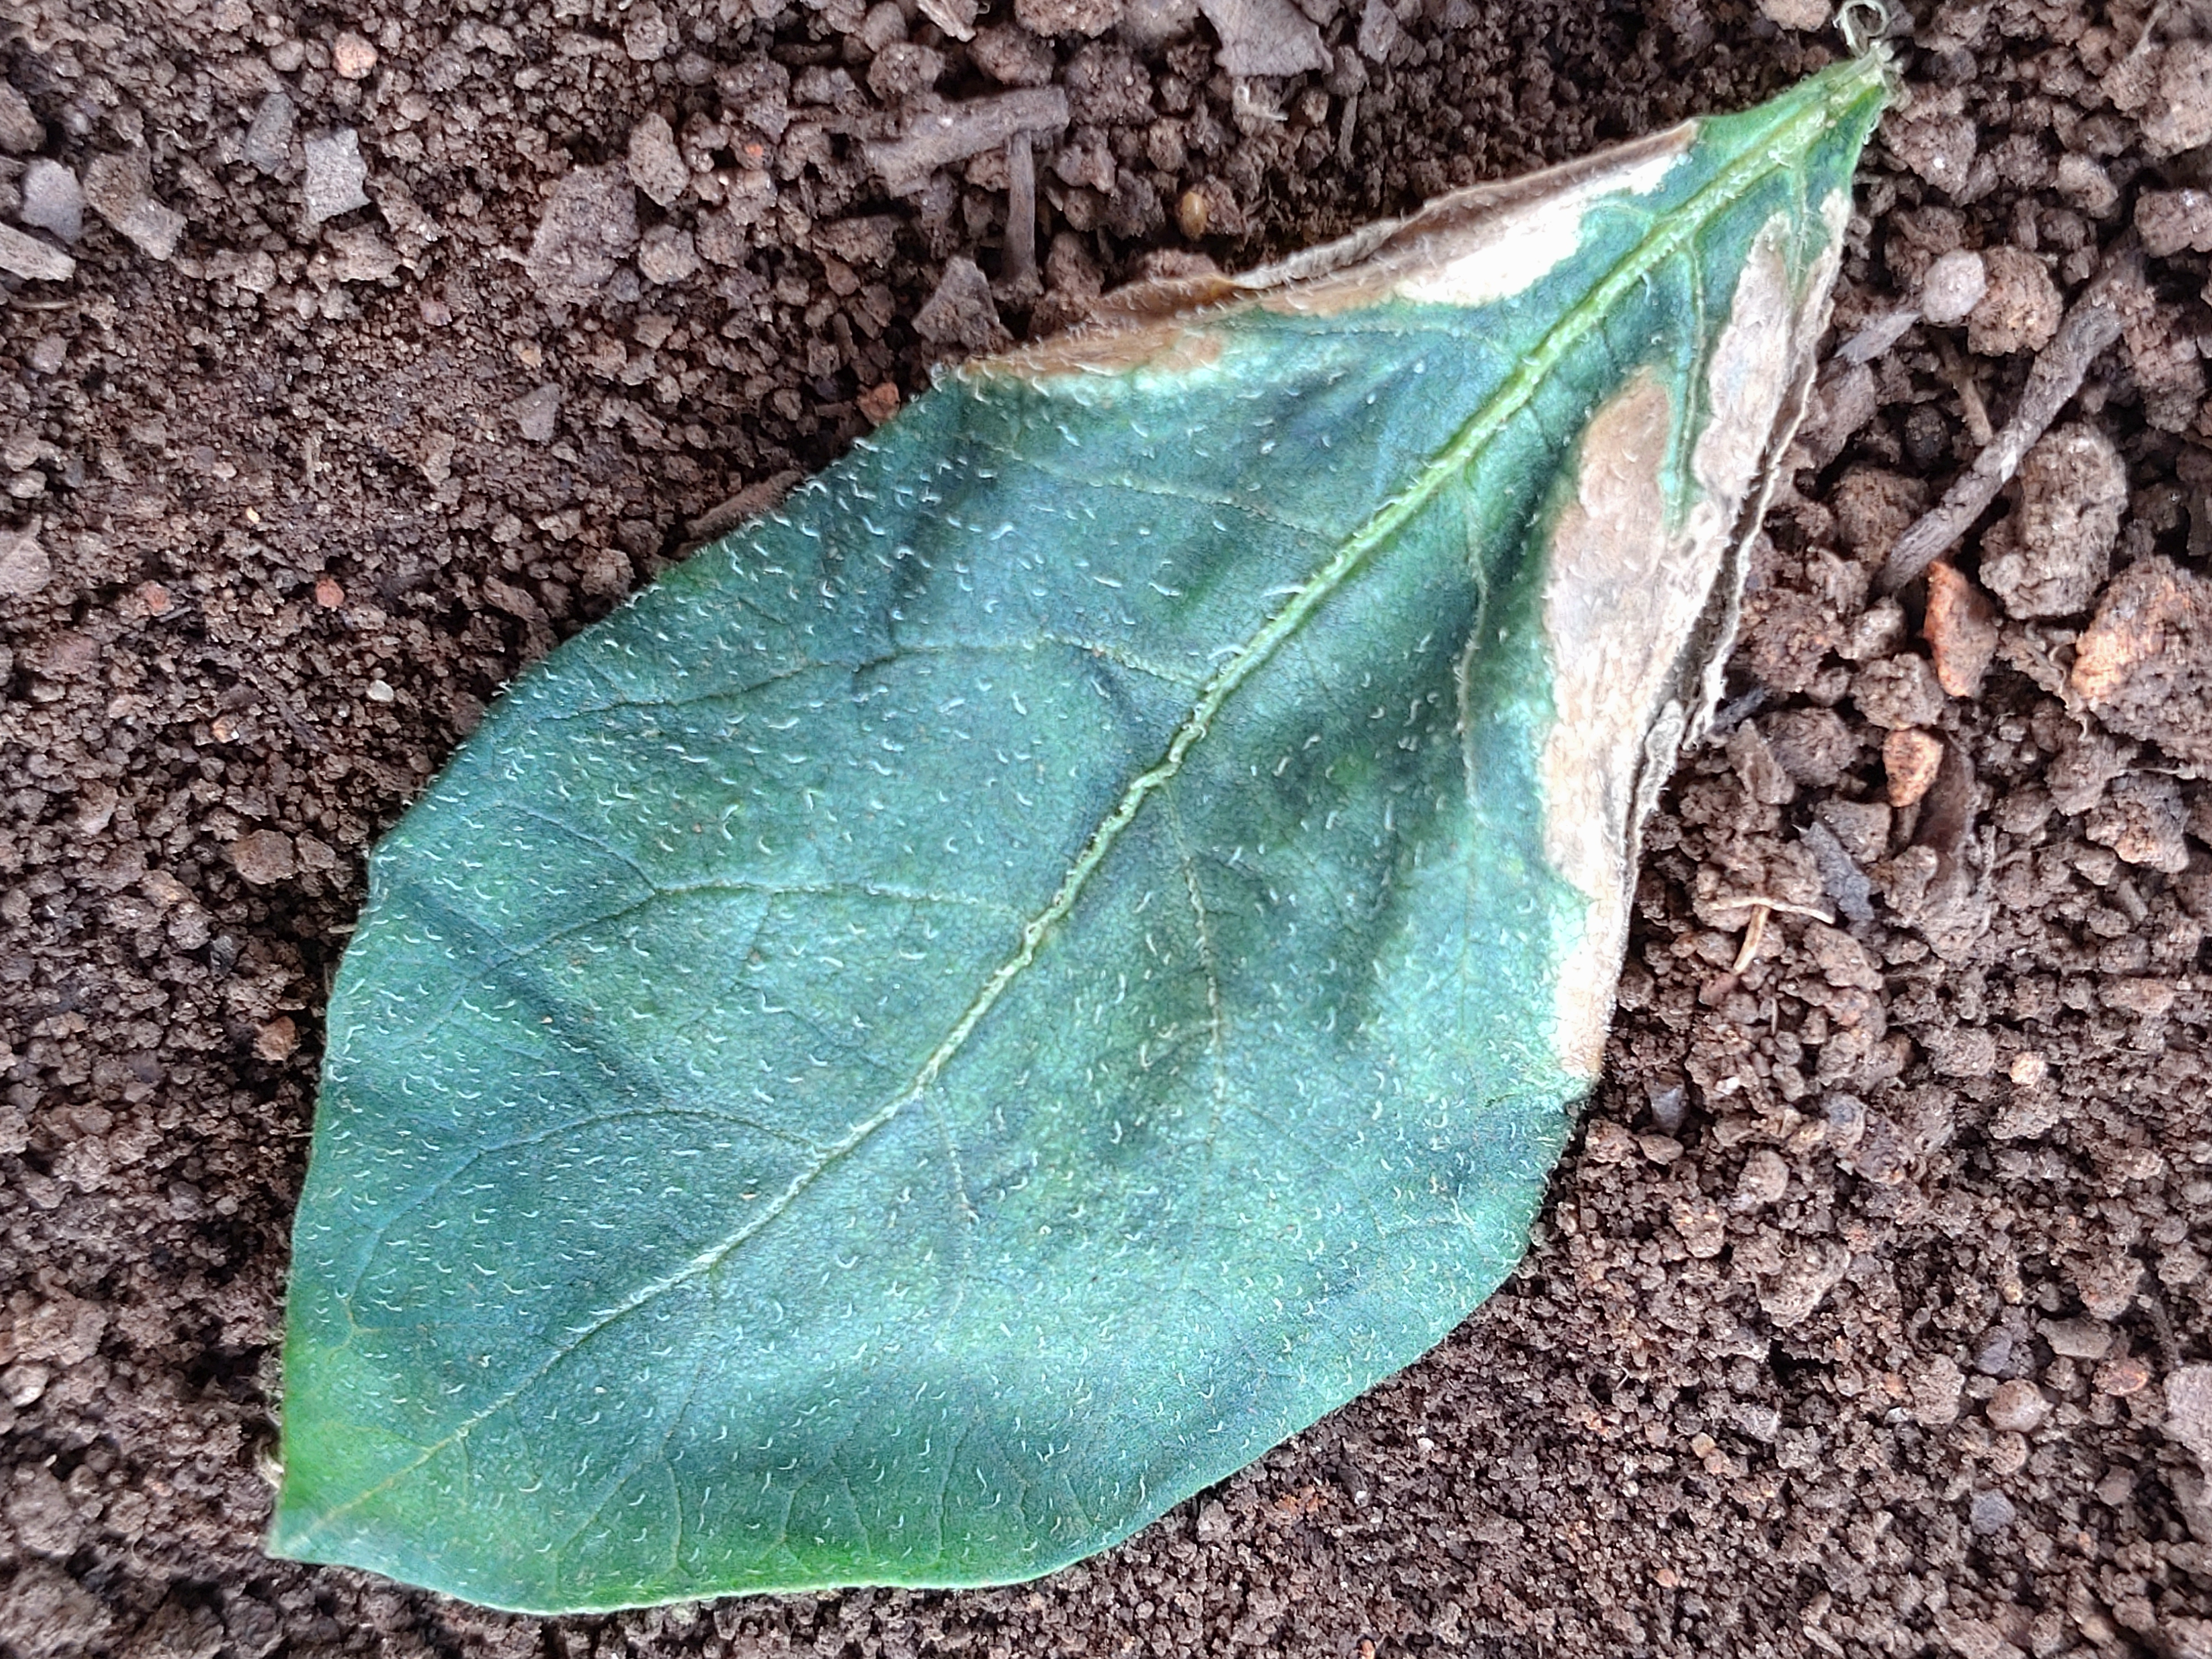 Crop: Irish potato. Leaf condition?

early blight
